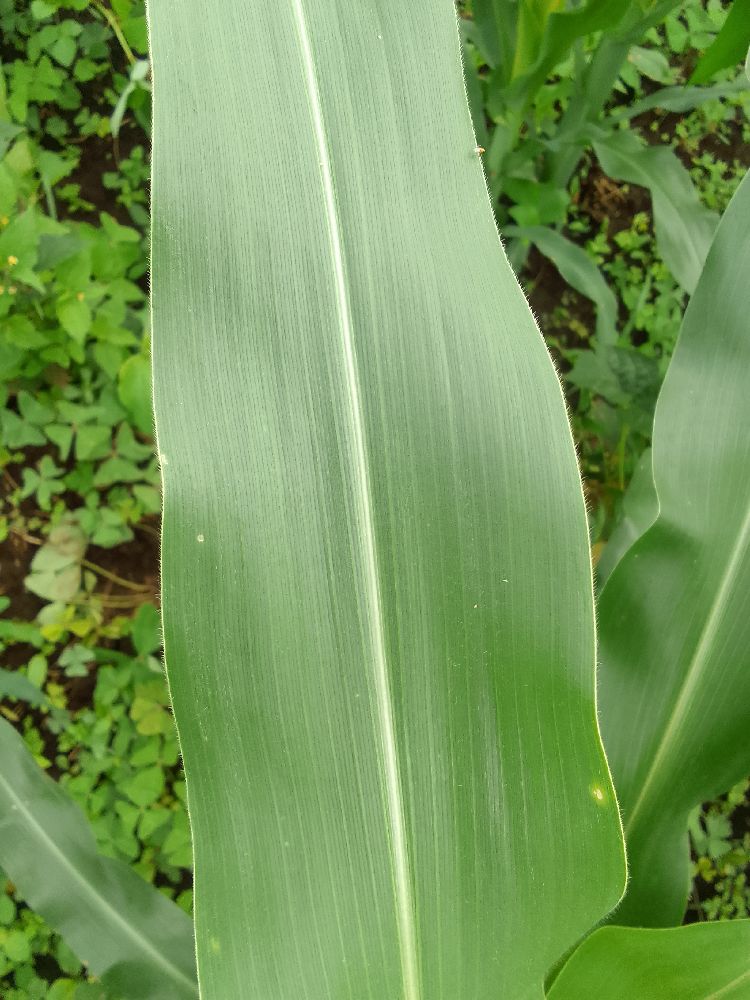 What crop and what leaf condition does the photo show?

maize, healthy
